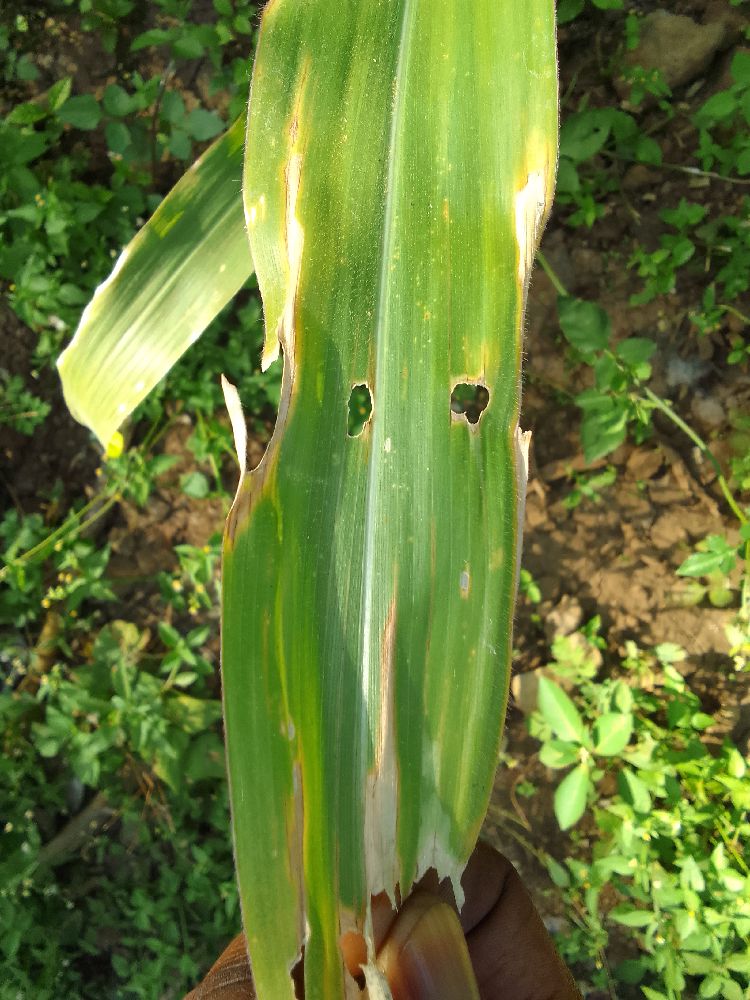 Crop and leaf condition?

maize, maize lethal necrosis
